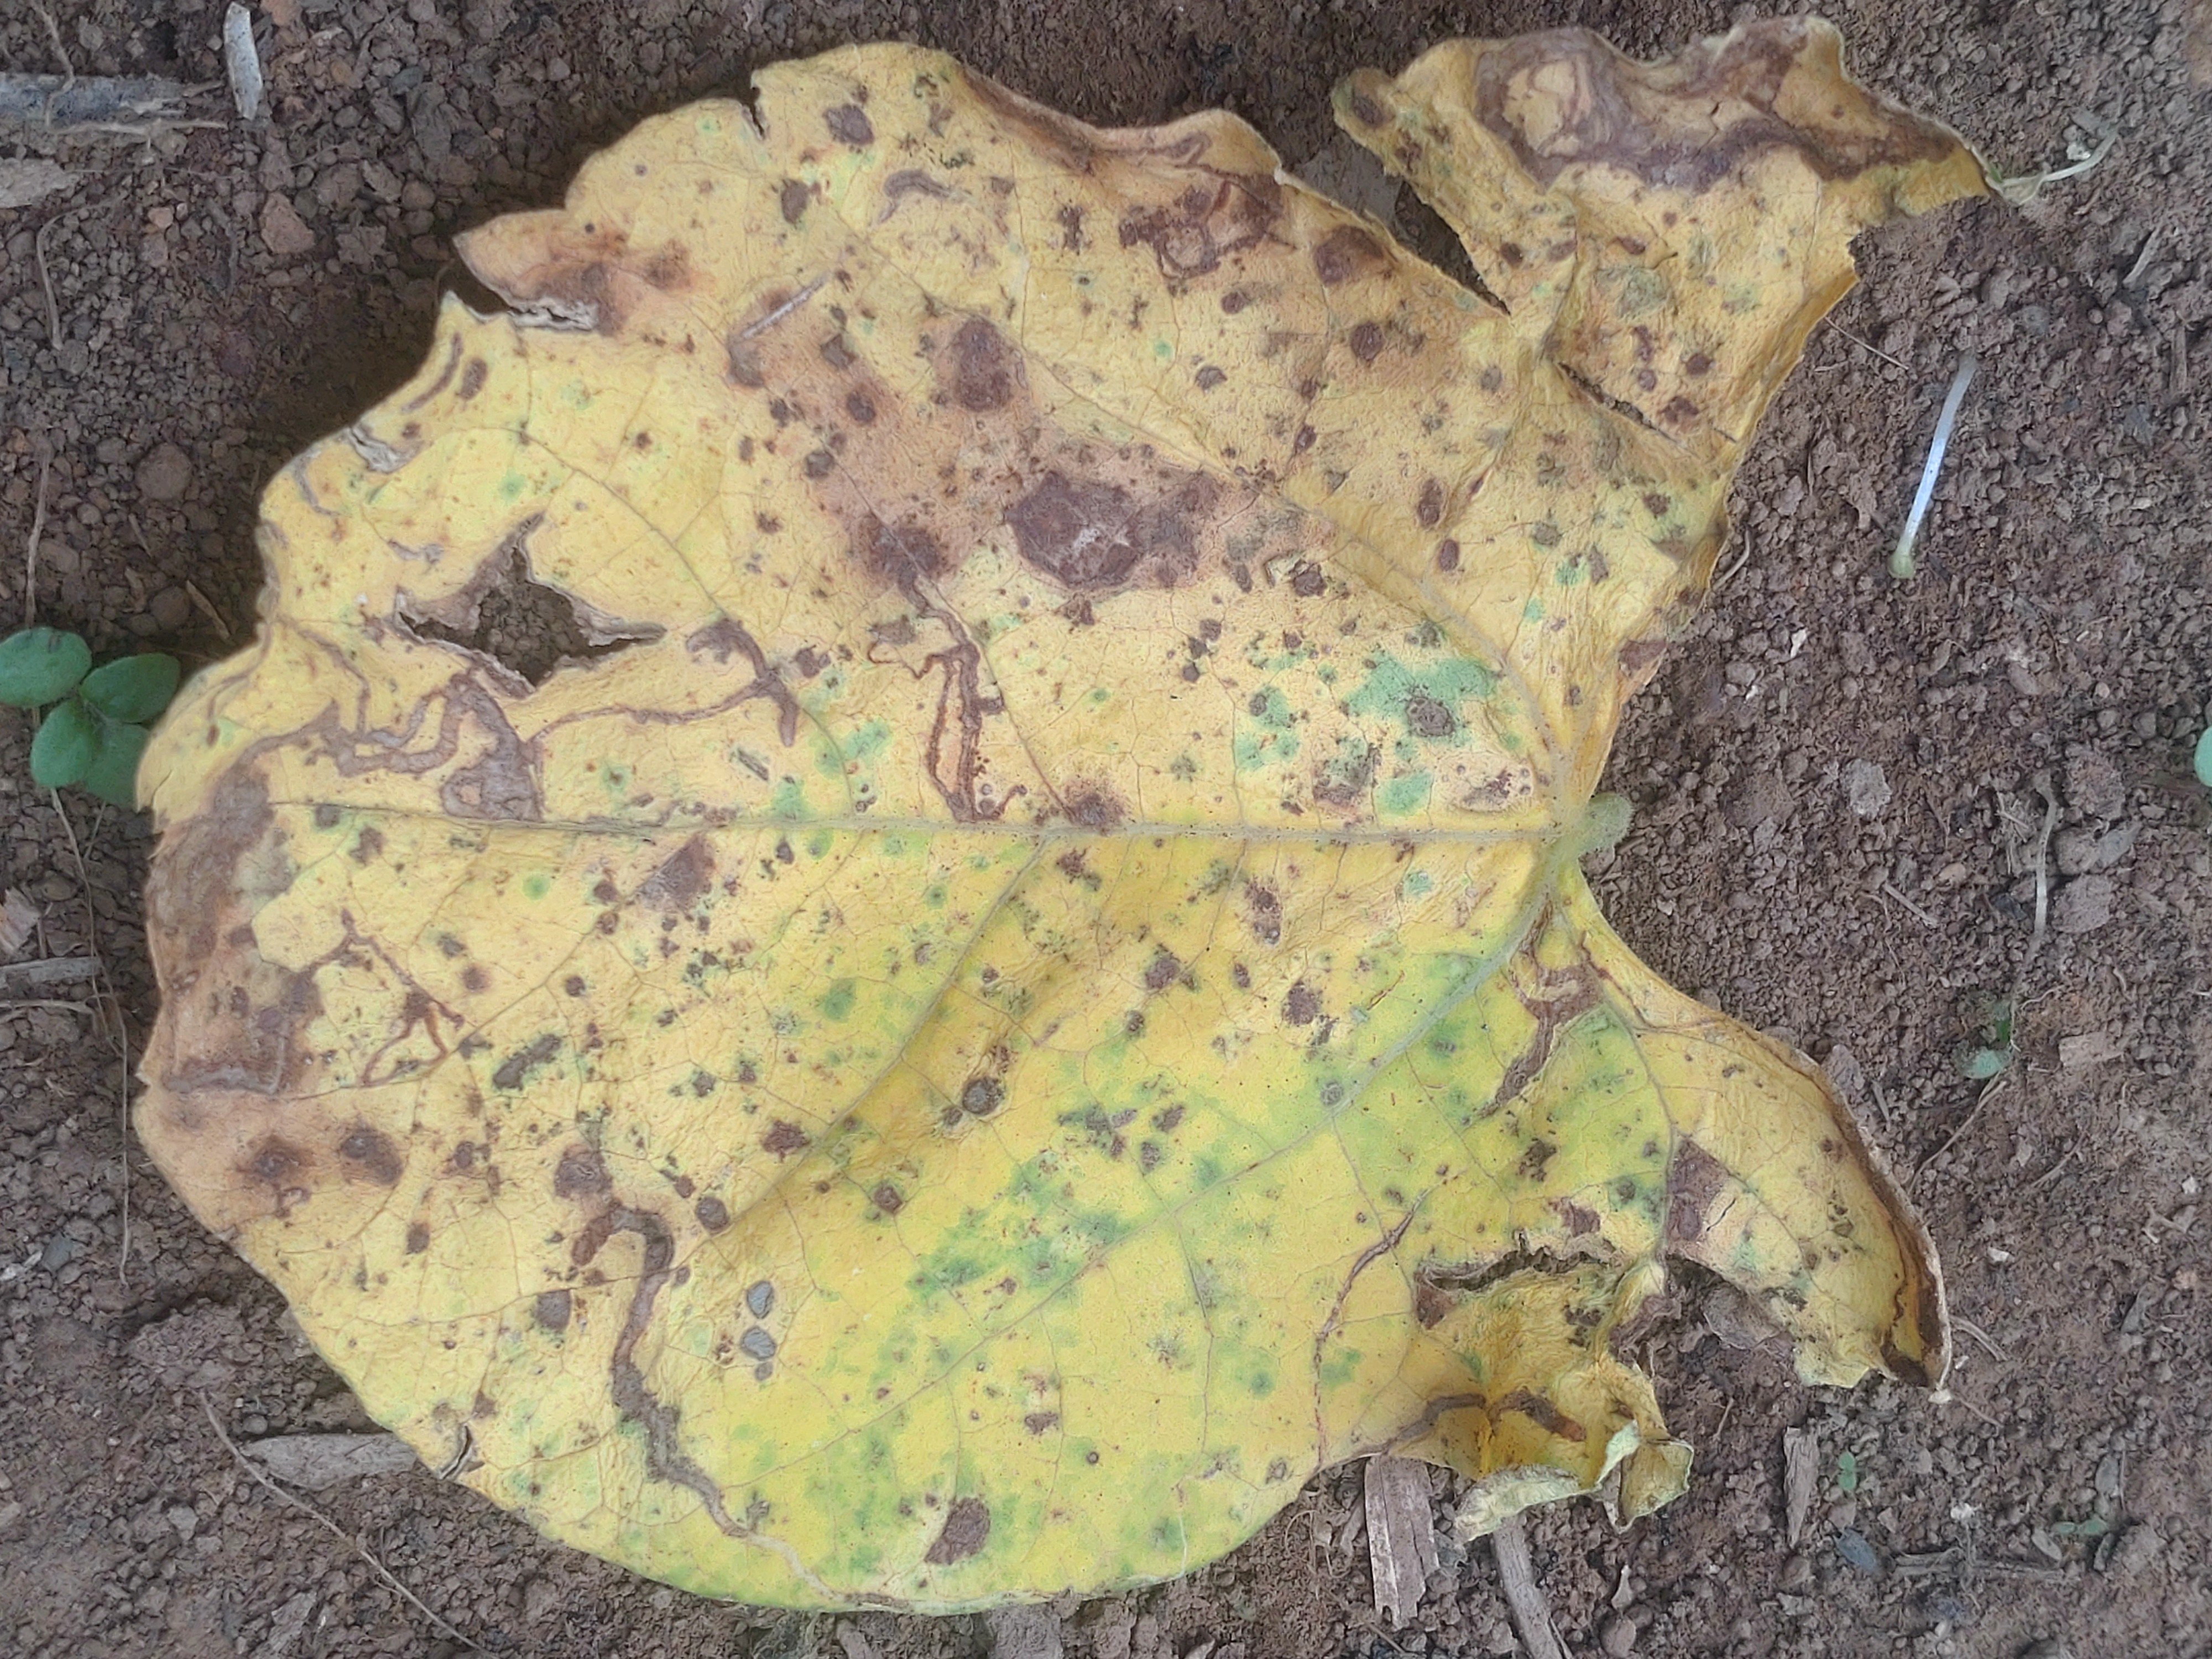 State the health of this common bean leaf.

anthracnose
